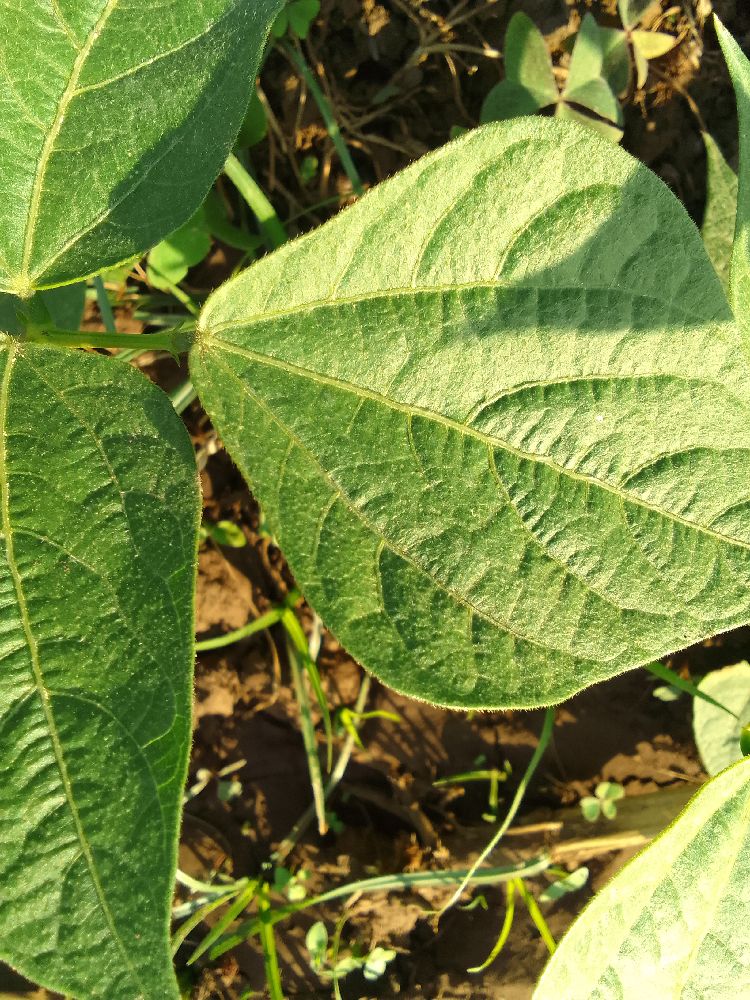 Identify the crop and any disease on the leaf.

common bean, healthy
